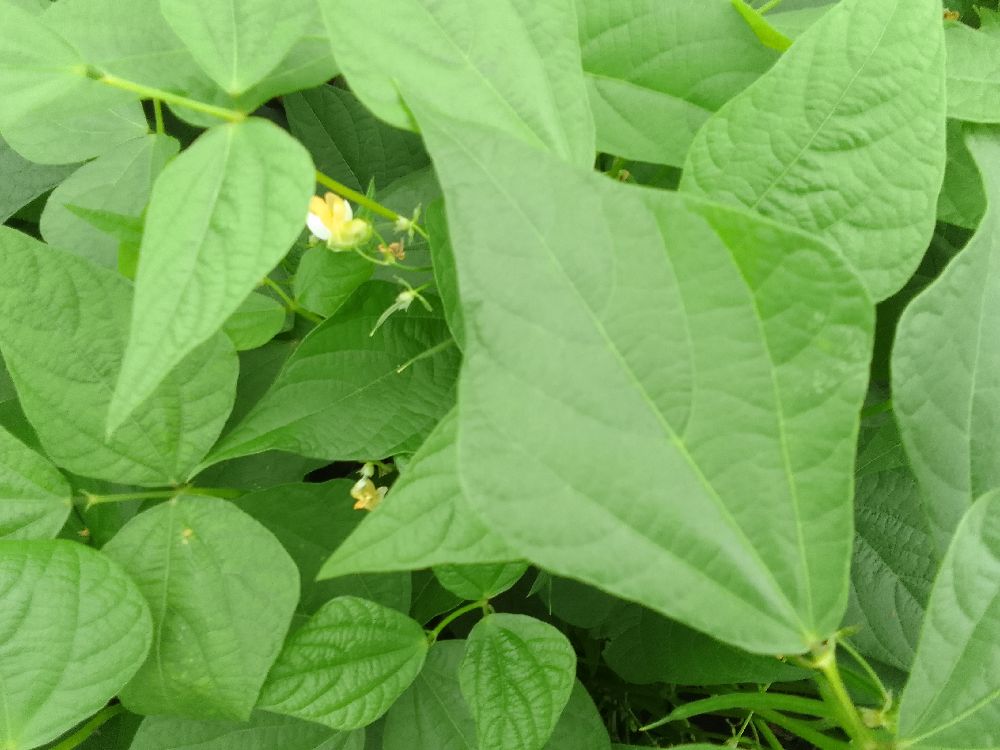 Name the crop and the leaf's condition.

common bean, healthy
